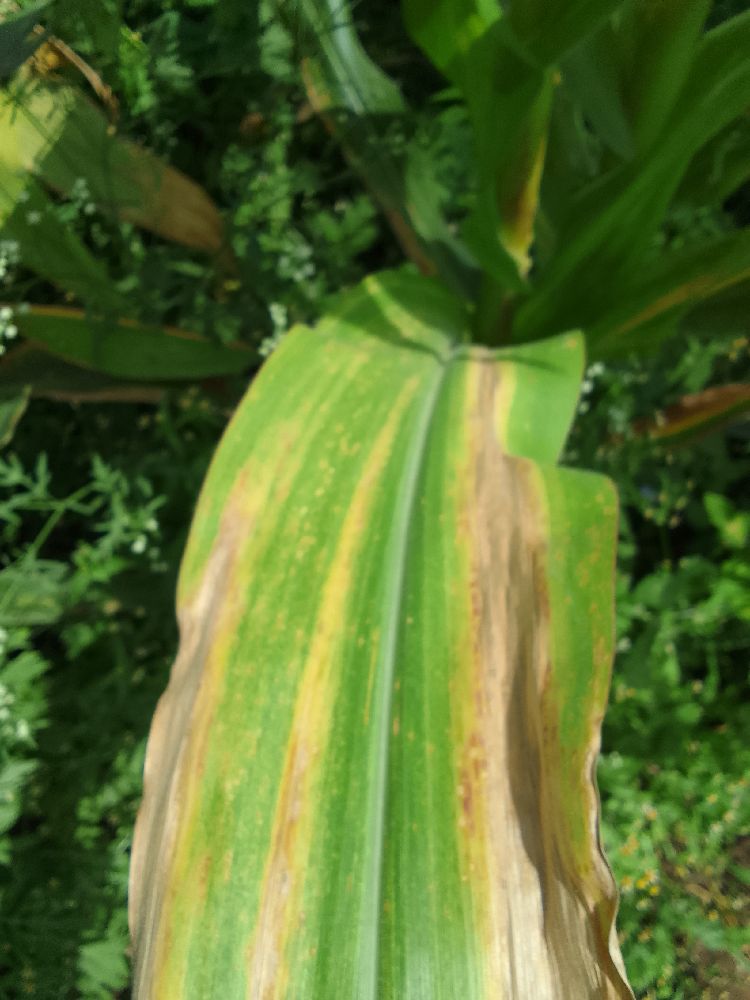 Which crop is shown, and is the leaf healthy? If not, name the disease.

maize, maize lethal necrosis
